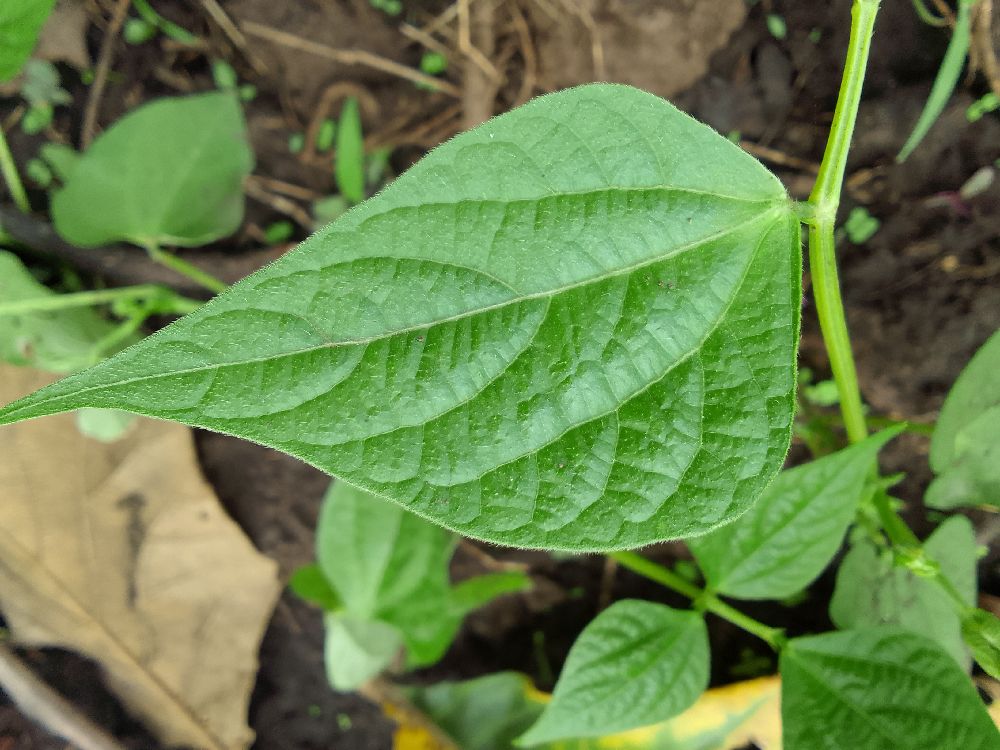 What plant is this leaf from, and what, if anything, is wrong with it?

common bean, healthy
